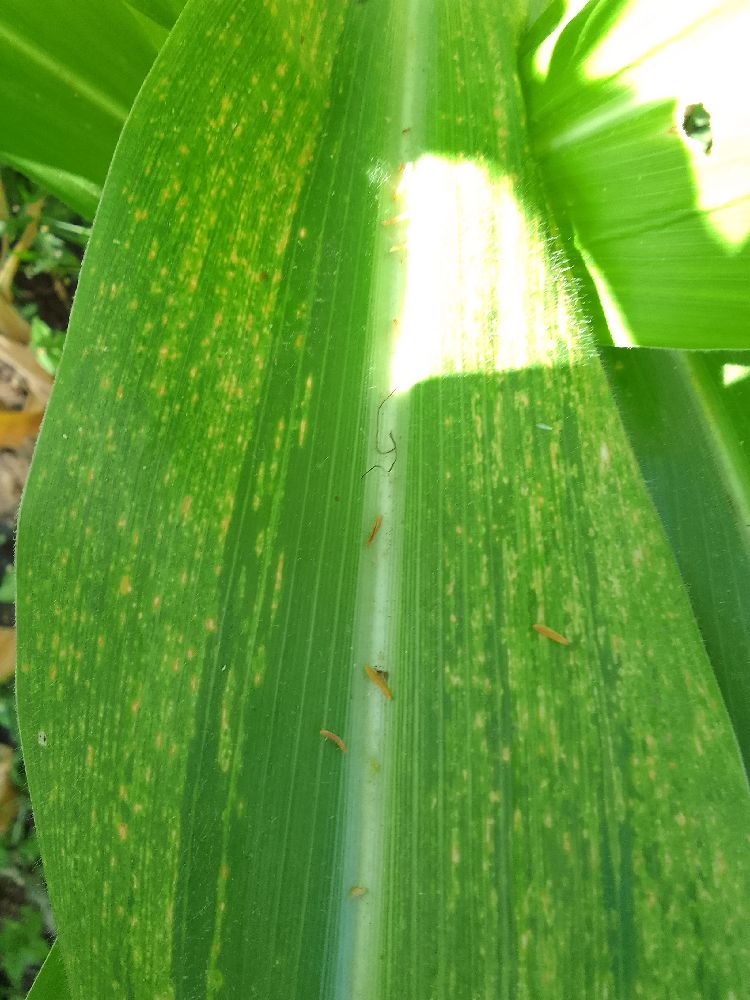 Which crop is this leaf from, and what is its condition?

maize, maize lethal necrosis
